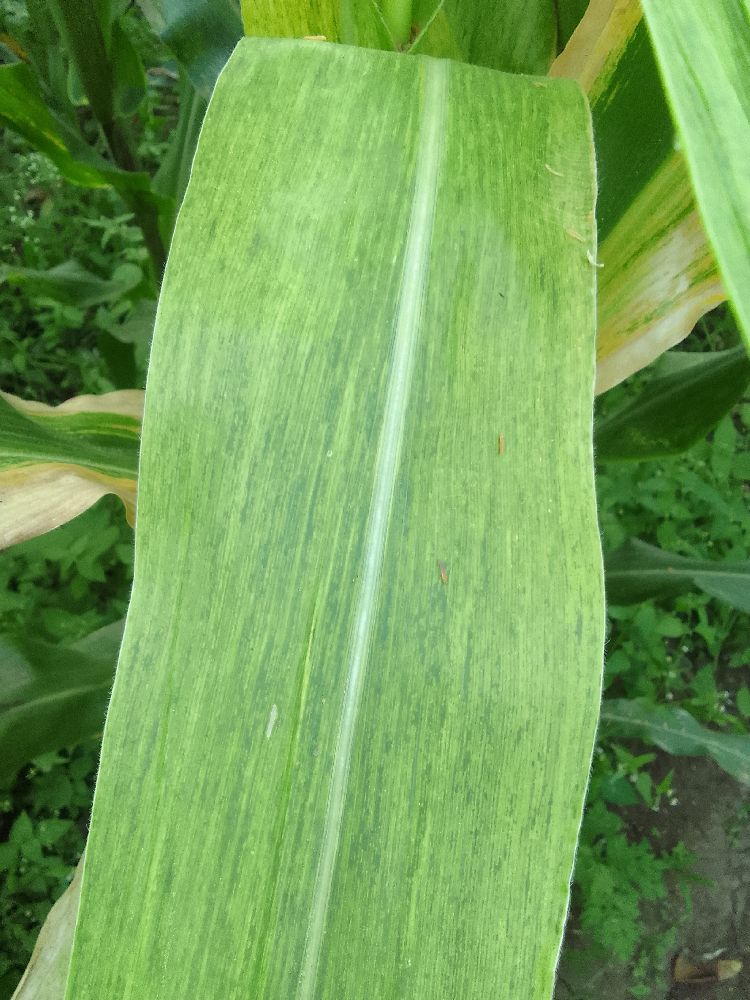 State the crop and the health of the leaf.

maize, maize lethal necrosis
